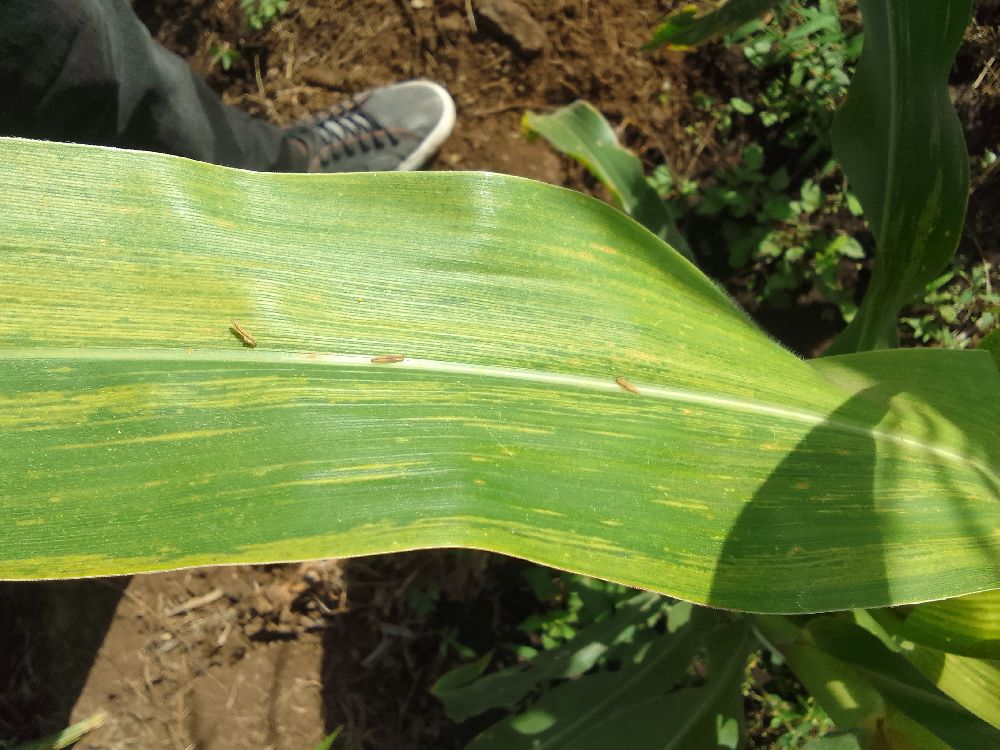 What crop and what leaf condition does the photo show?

maize, maize lethal necrosis
